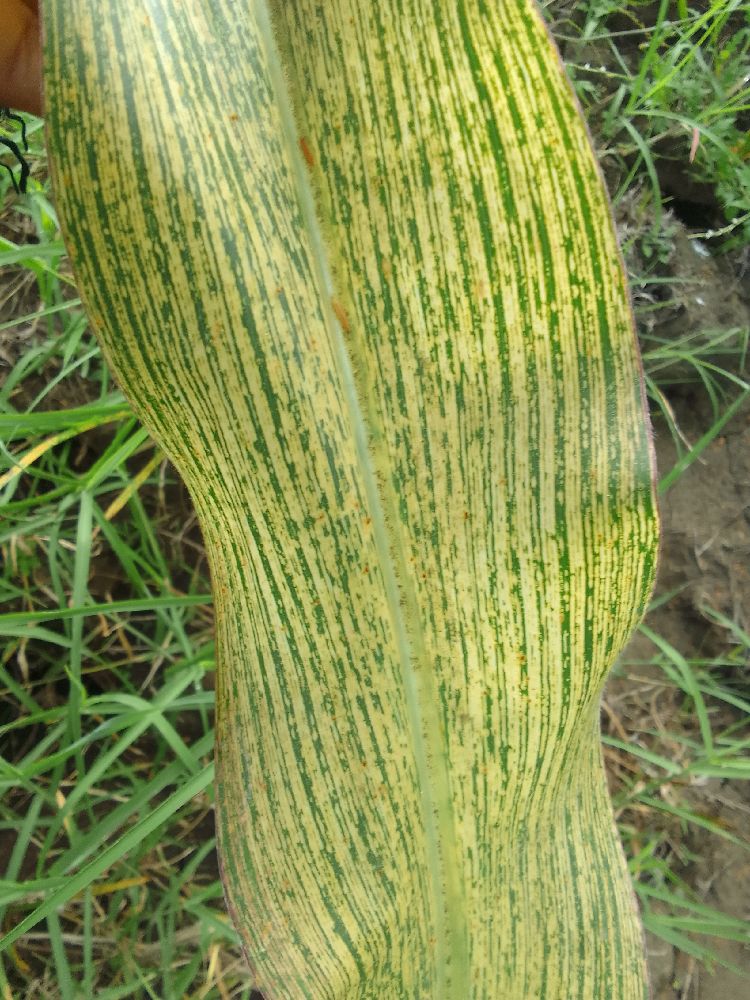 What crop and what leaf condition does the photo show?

maize, maize streak virus
